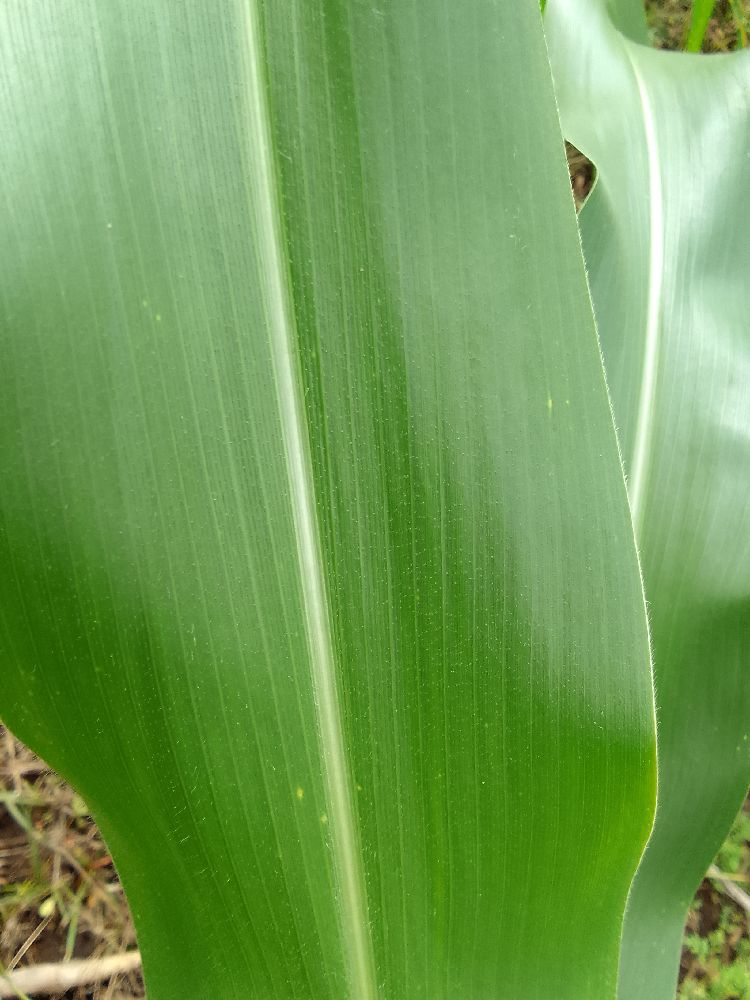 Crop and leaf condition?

maize, healthy
